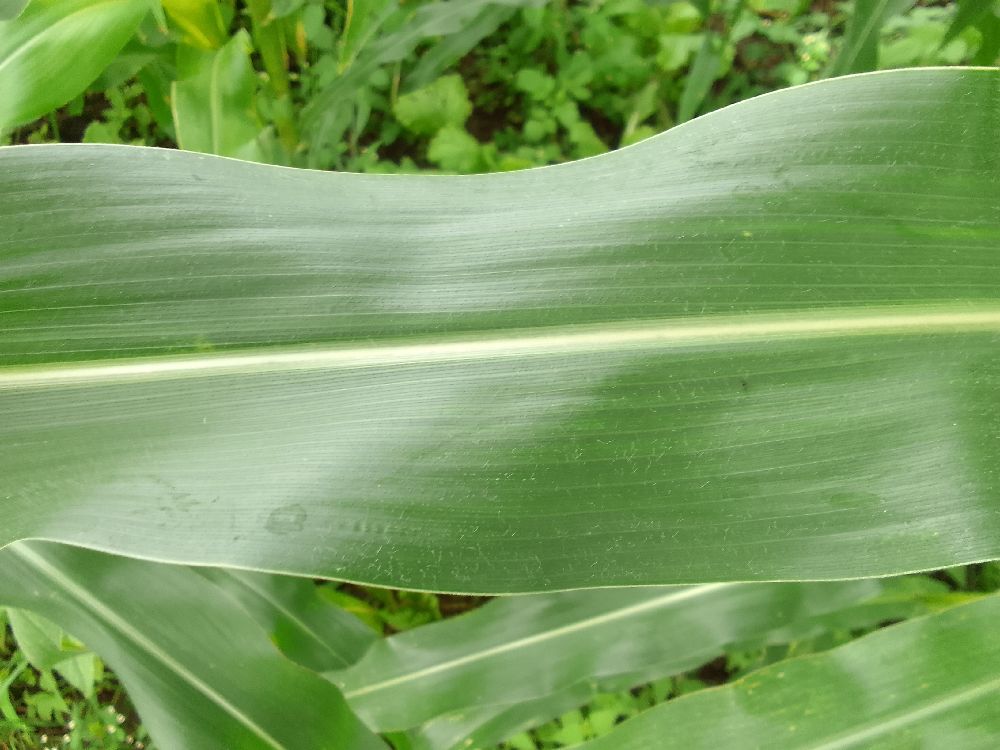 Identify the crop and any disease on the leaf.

maize, healthy
